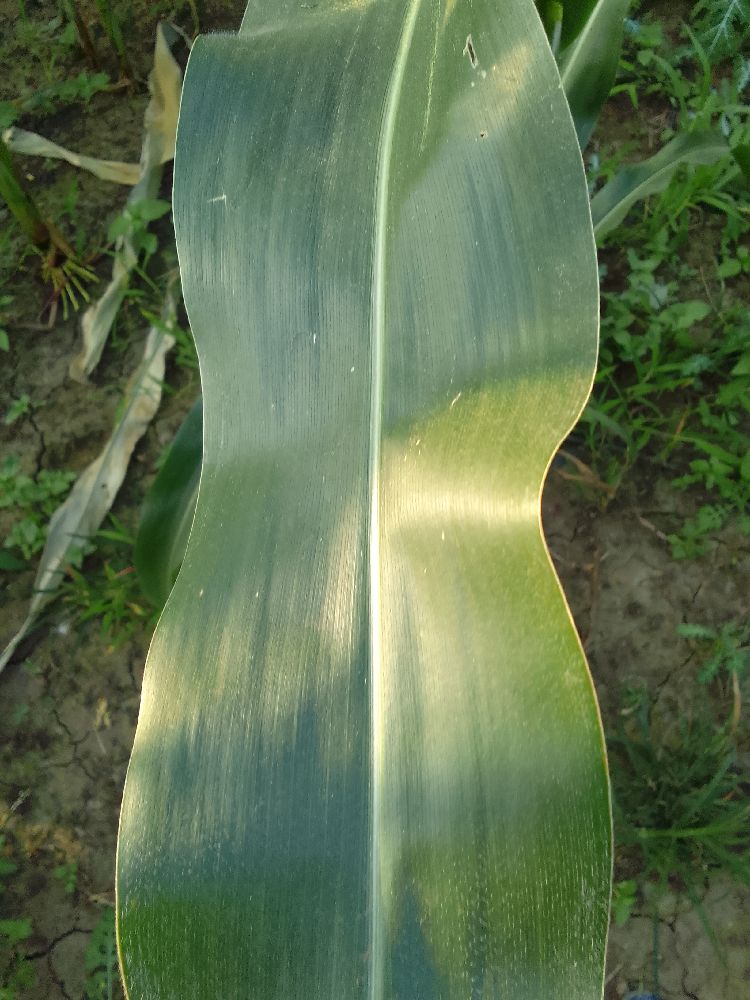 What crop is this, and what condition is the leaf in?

maize, healthy
